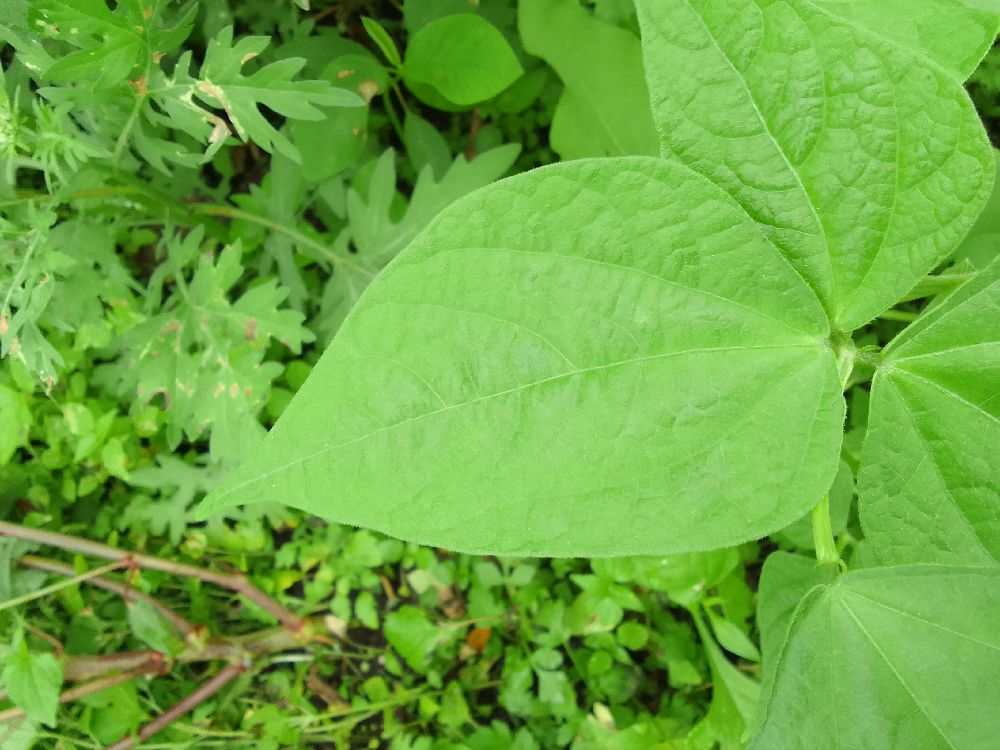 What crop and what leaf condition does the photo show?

common bean, healthy
